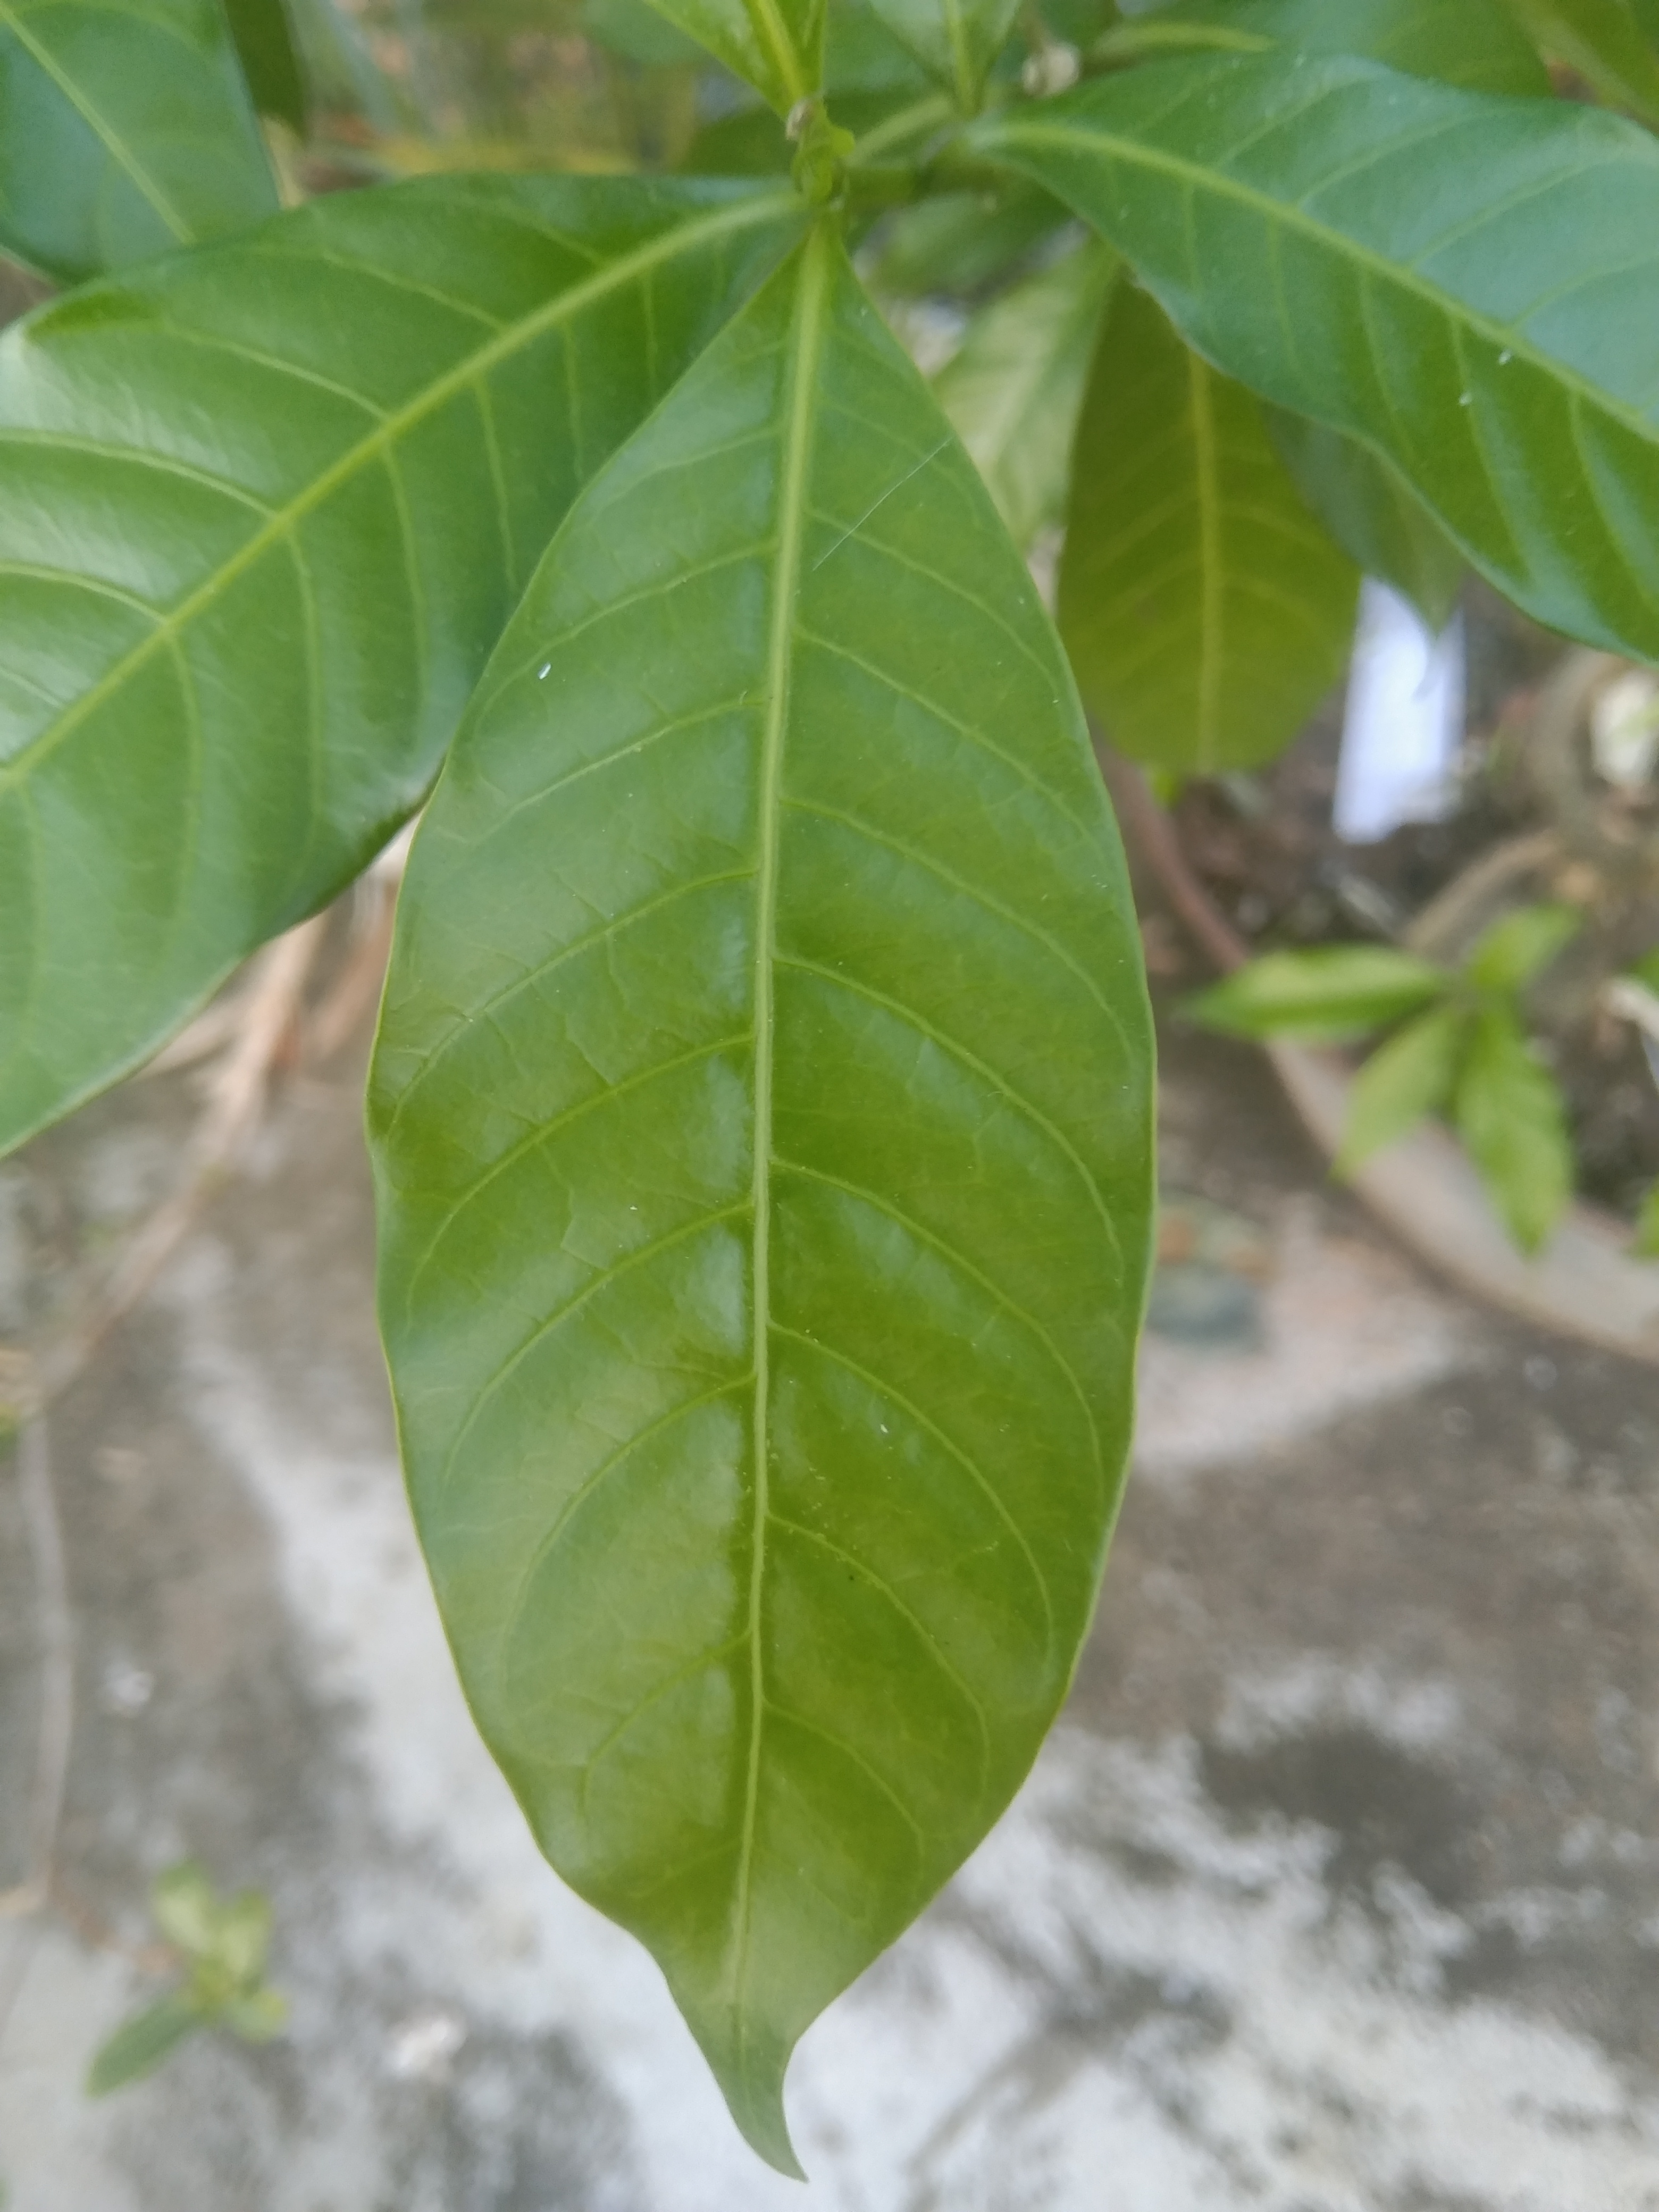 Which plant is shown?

togor
